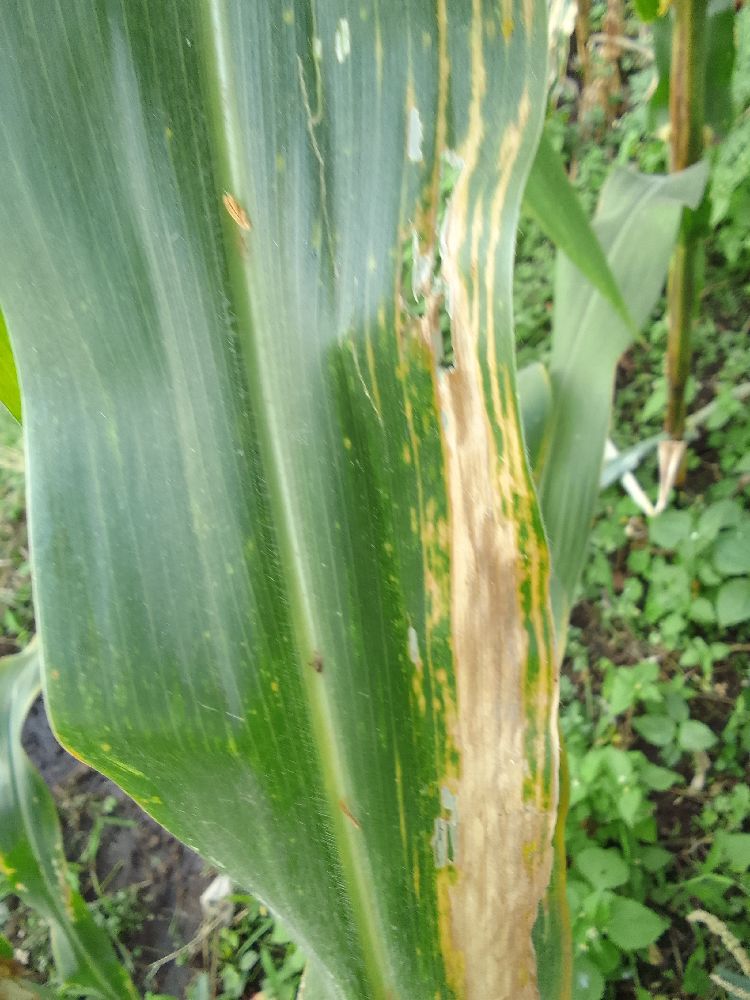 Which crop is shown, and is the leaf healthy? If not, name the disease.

maize, maize lethal necrosis
